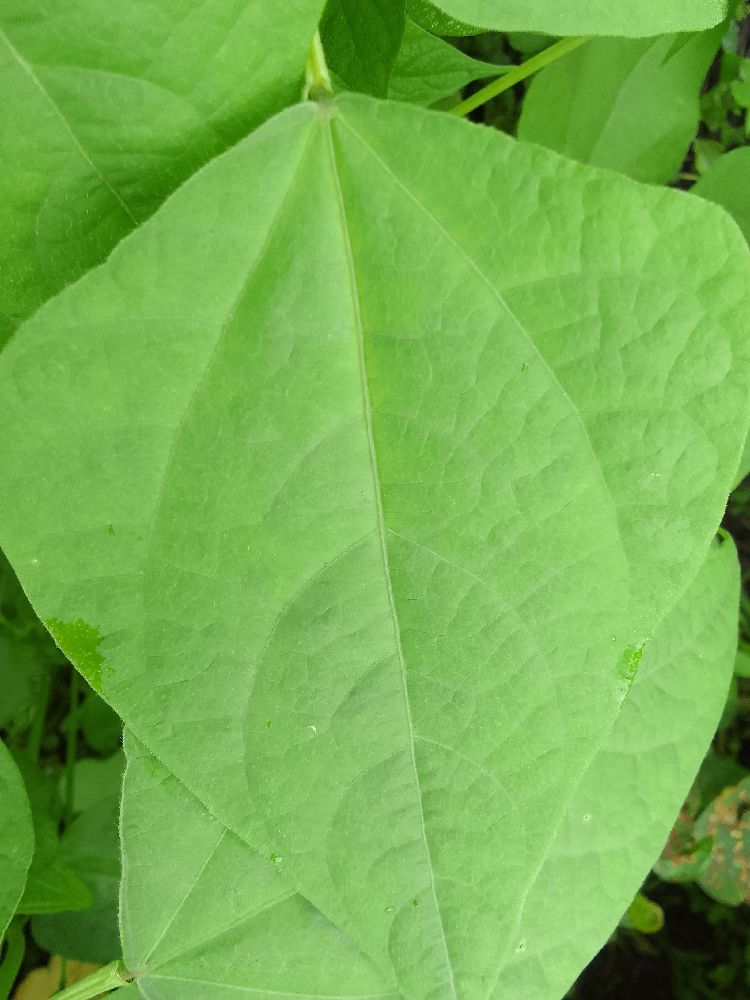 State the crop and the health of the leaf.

maize, healthy
